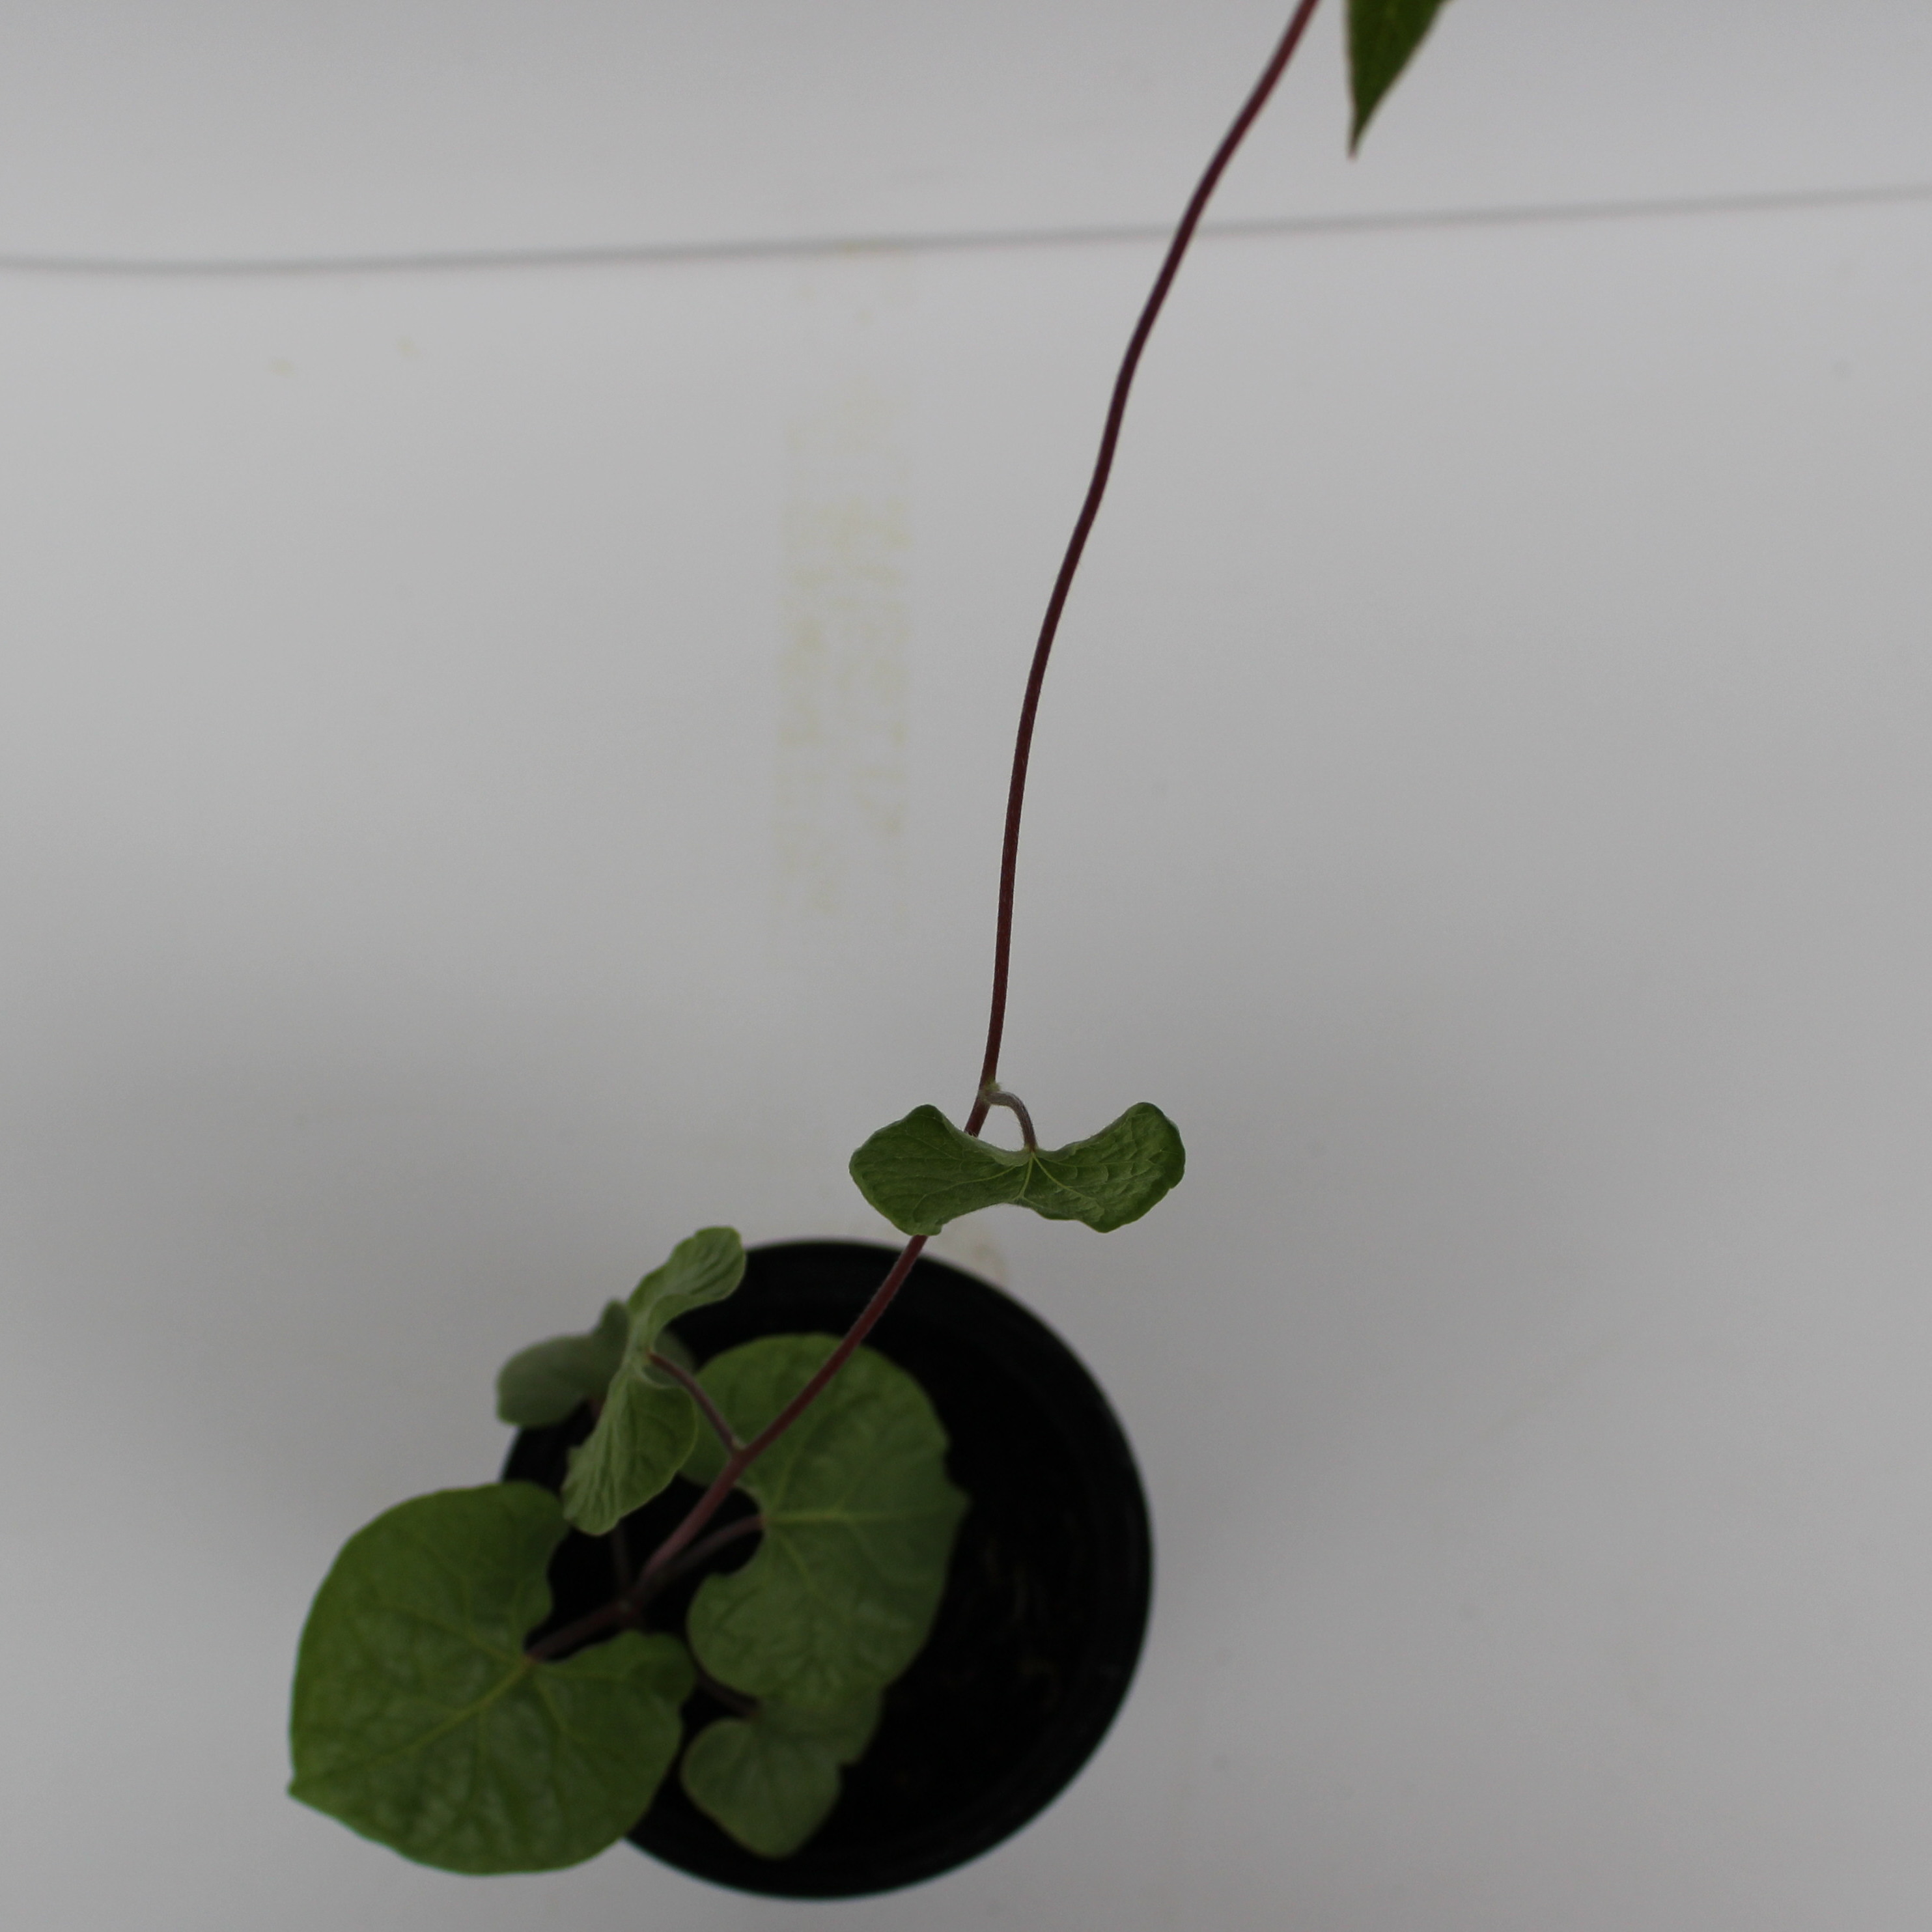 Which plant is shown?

Convolvulus arvensis
